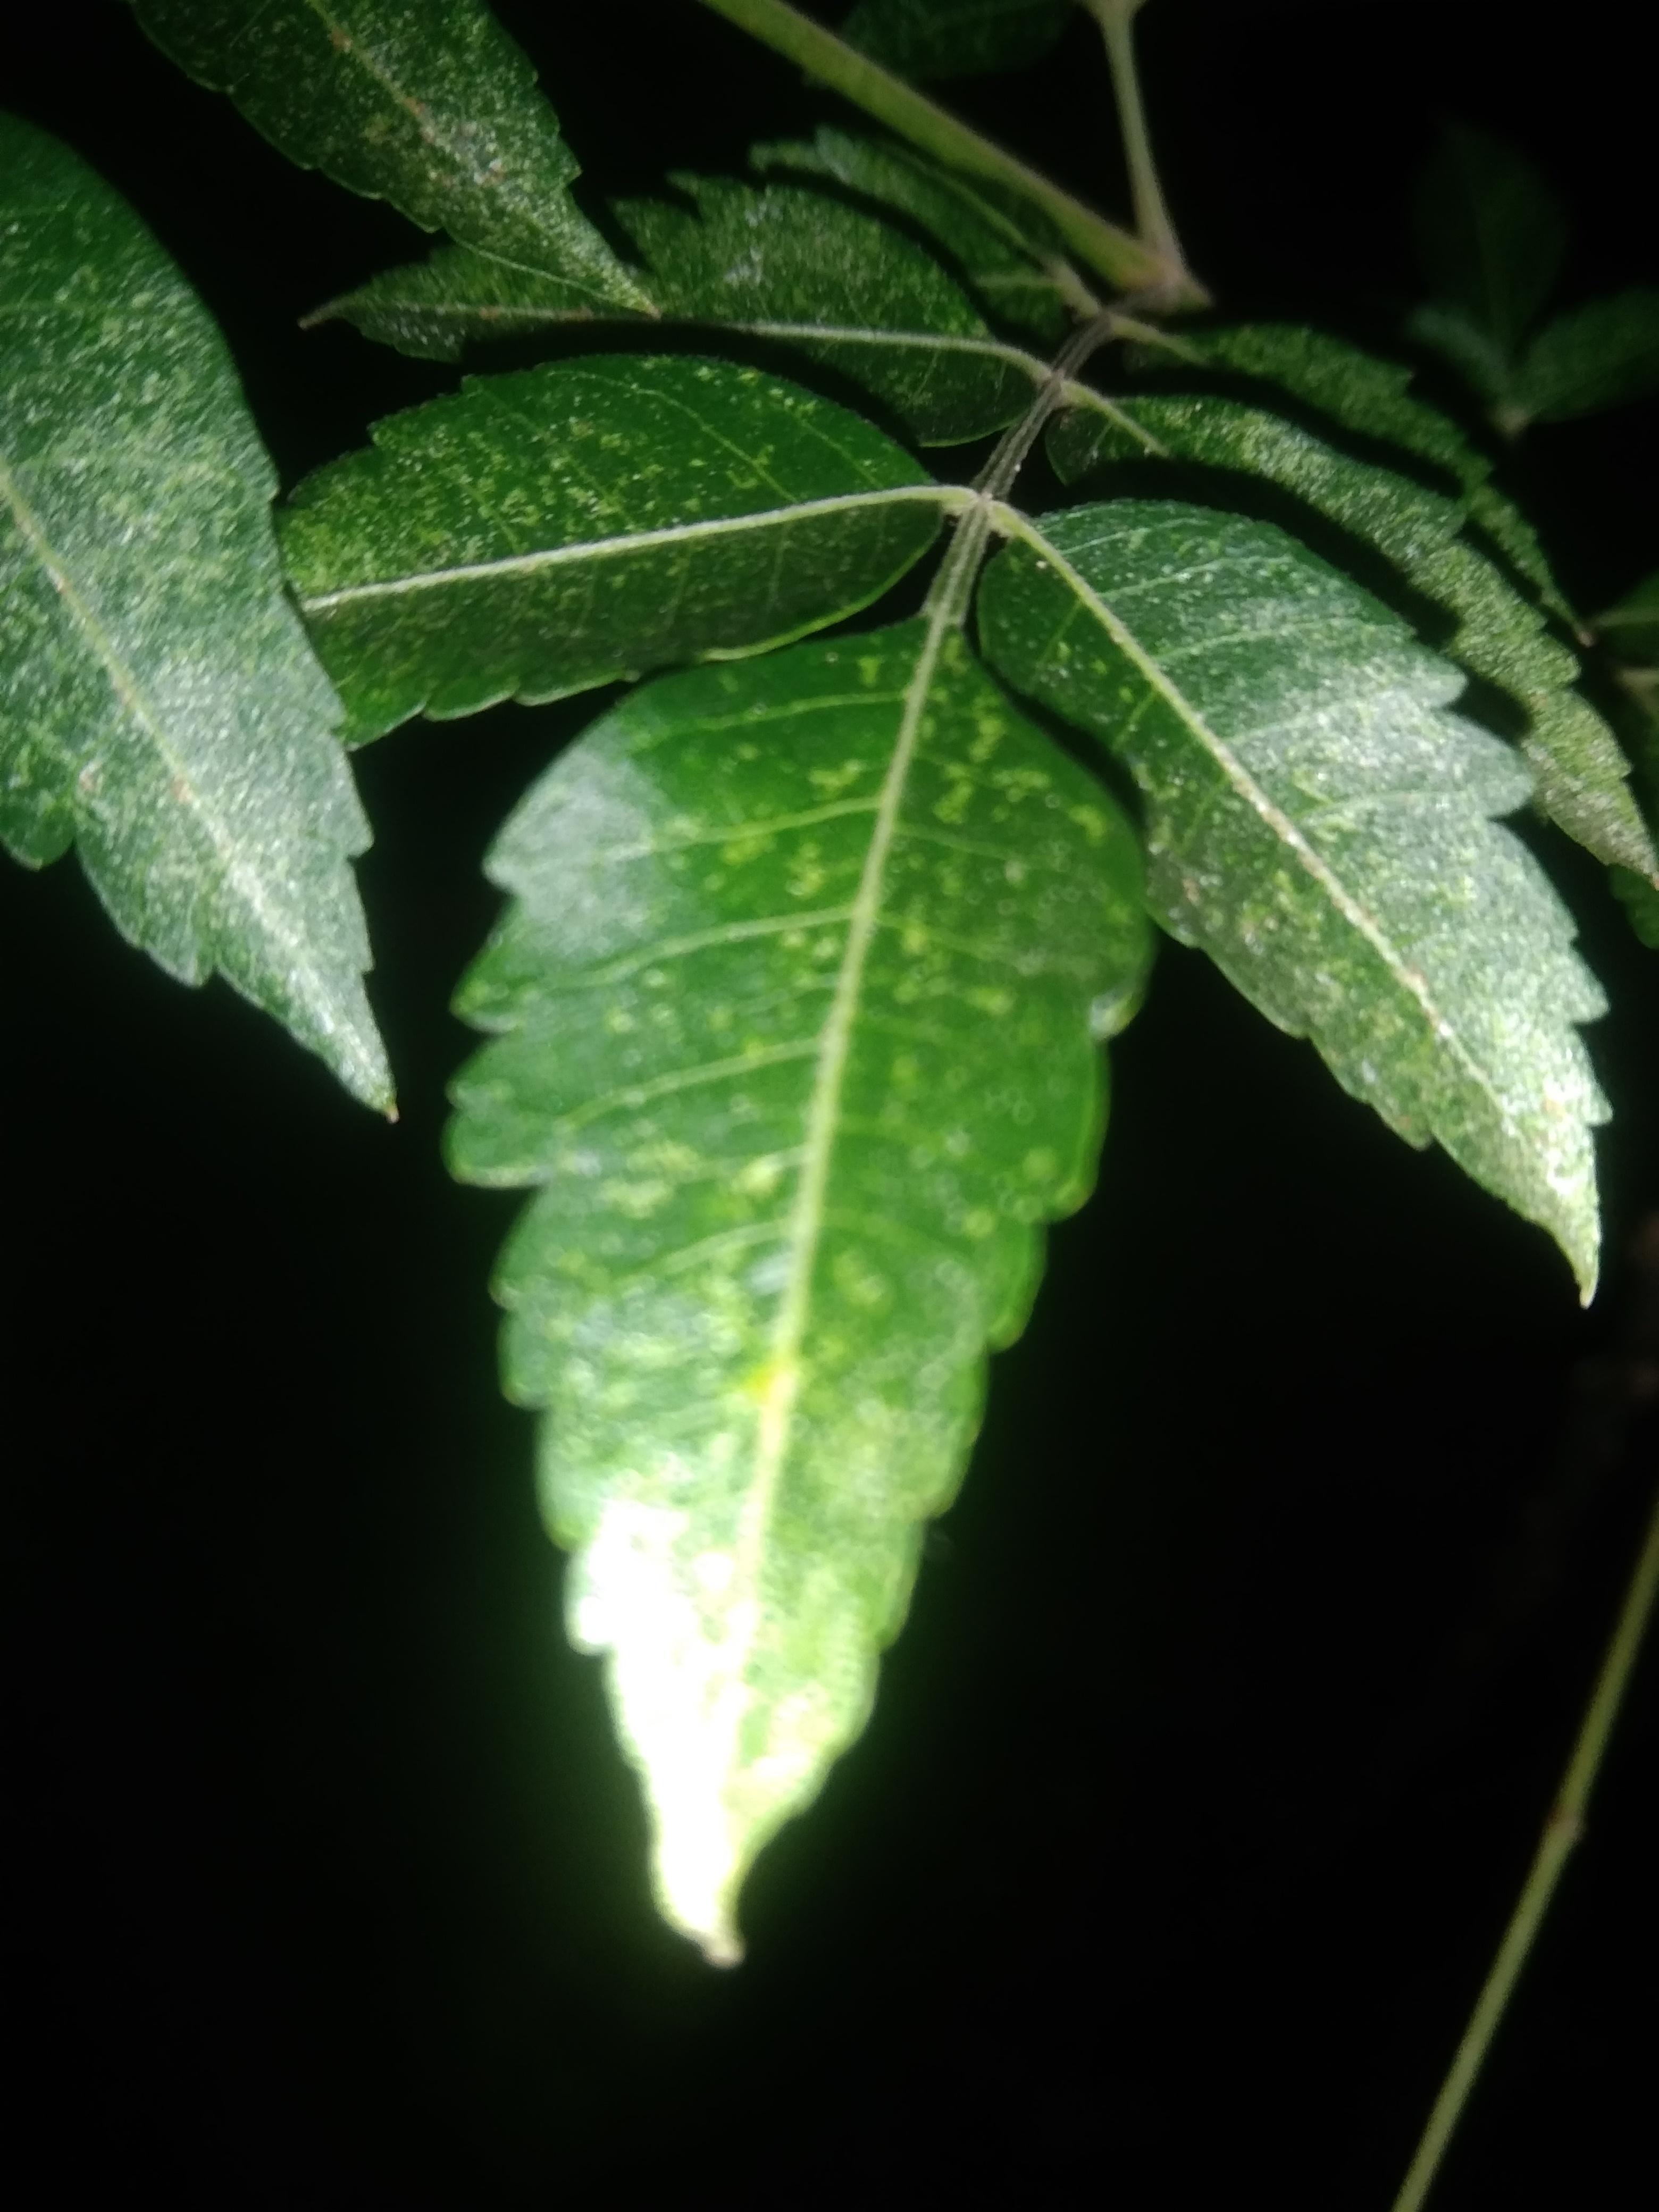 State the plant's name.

neem
